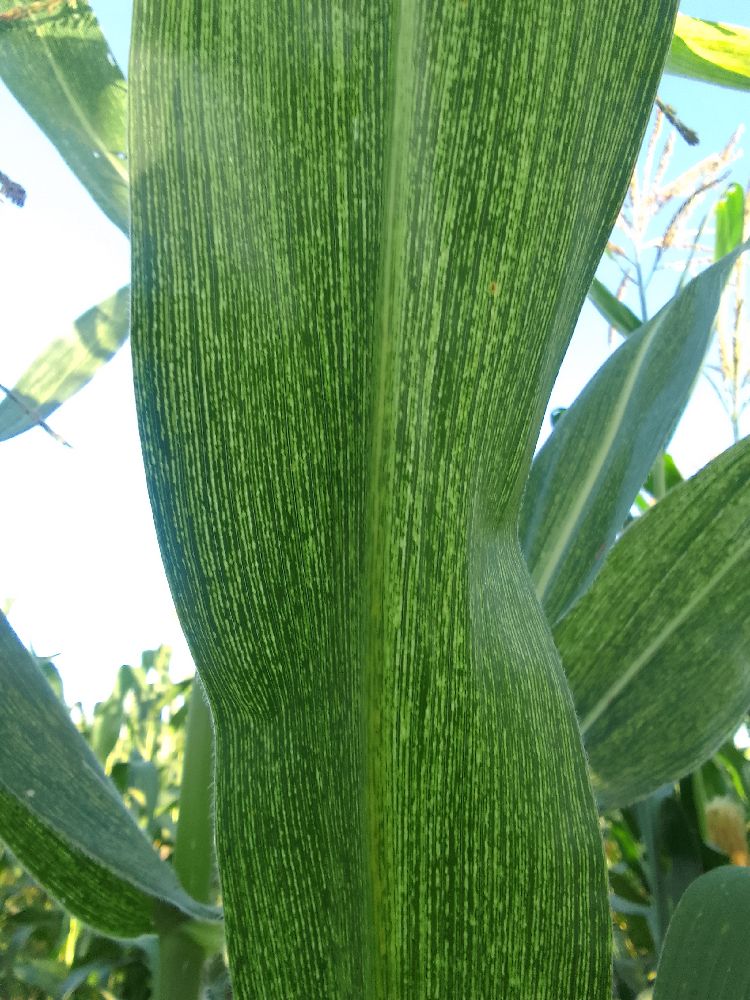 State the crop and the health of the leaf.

maize, maize streak virus
